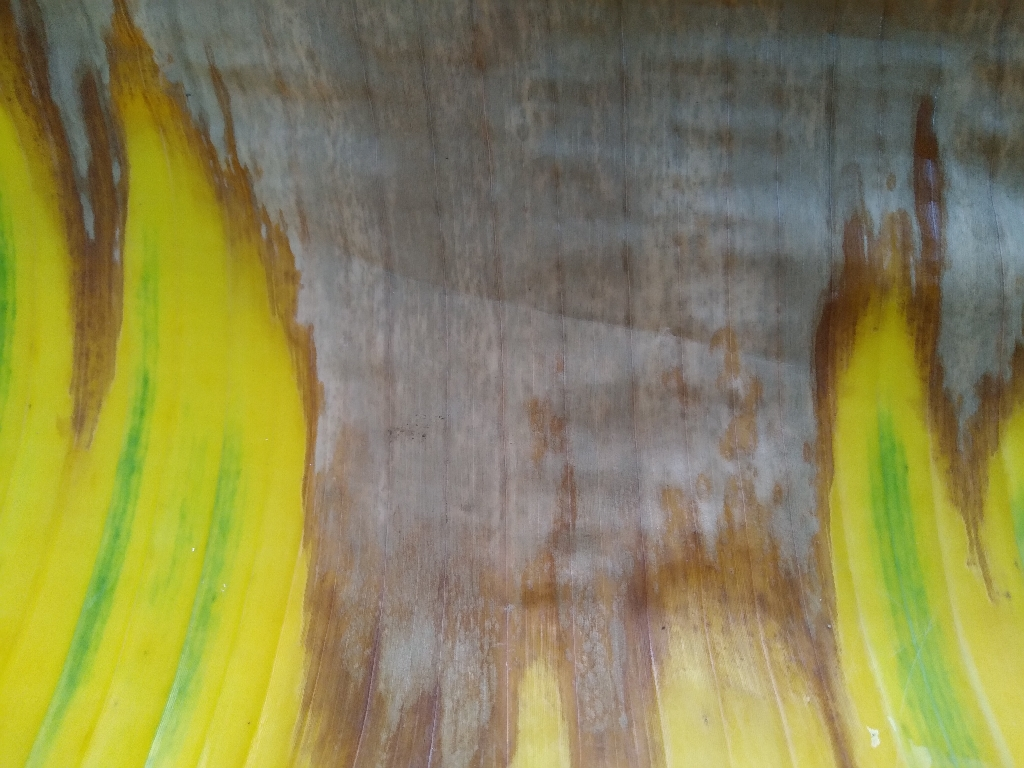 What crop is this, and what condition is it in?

banana, fusarium wilt race 1
